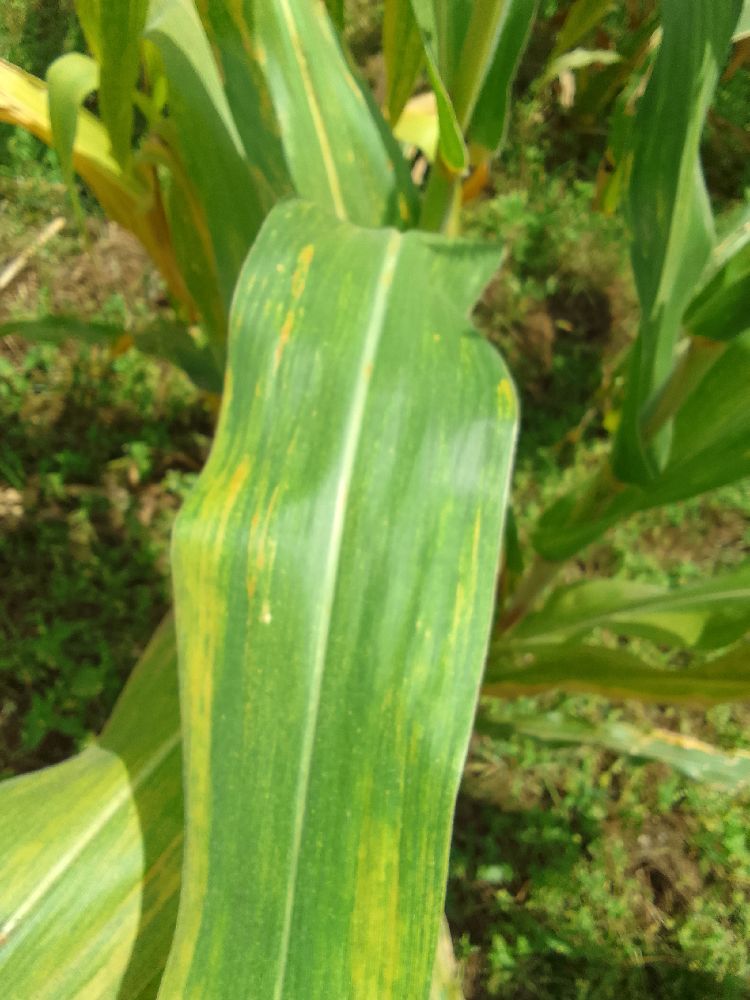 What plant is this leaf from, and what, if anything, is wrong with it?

maize, maize lethal necrosis
